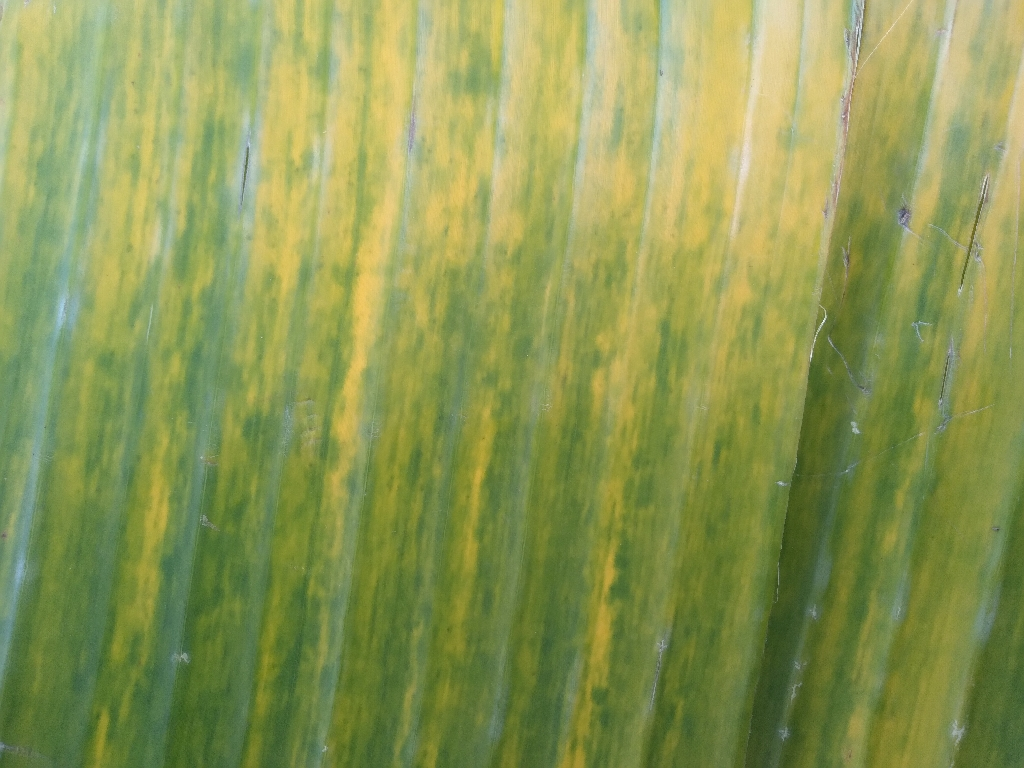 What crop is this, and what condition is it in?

banana, fusarium wilt race 1
